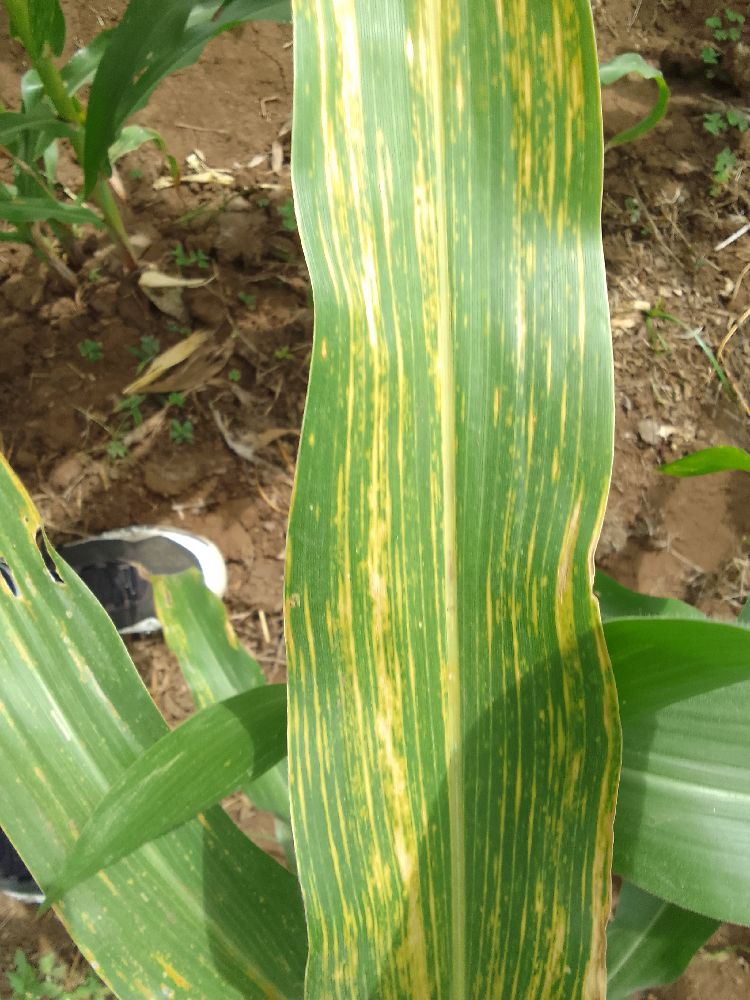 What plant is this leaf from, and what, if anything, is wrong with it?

maize, maize lethal necrosis
